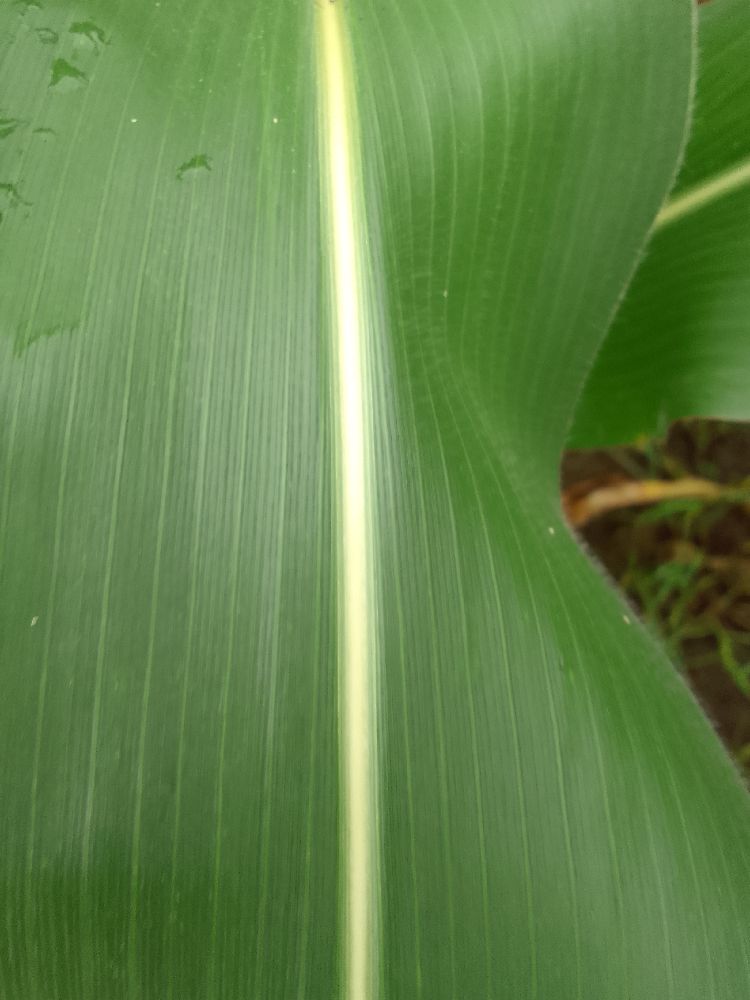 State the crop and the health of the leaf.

maize, healthy
